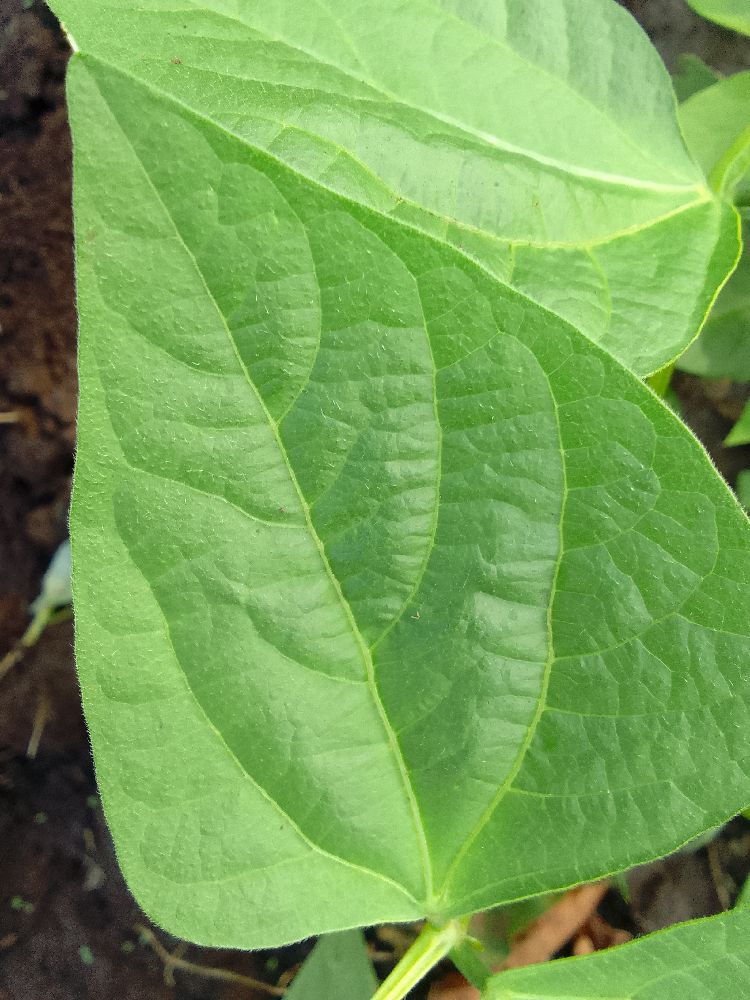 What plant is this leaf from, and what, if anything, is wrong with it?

common bean, healthy
